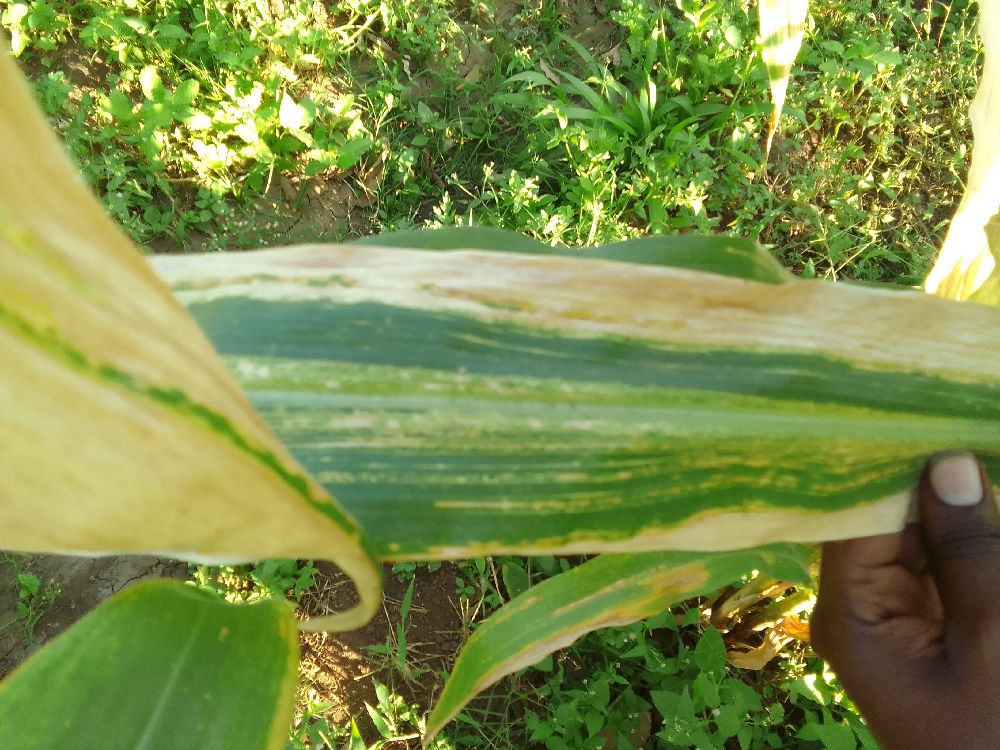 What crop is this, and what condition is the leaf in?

maize, maize lethal necrosis
